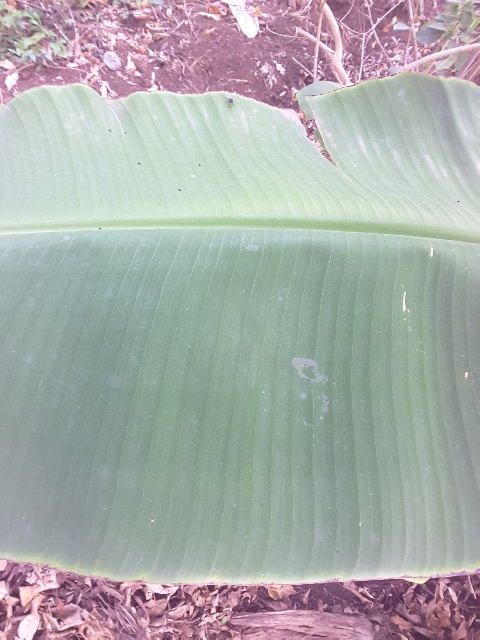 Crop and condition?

banana, healthy
